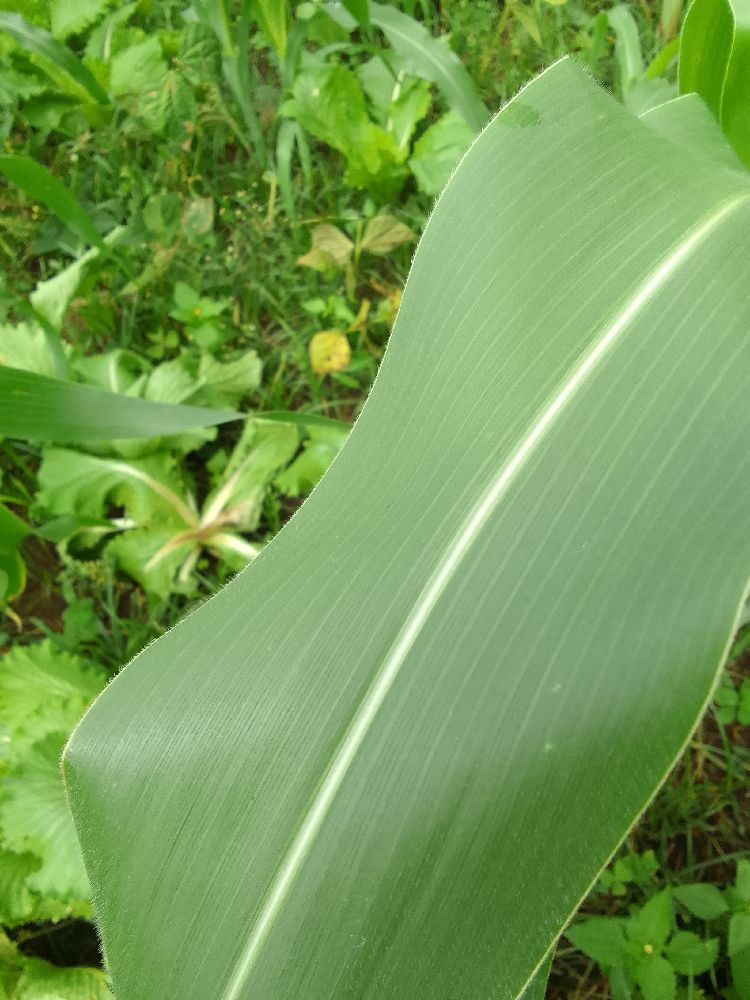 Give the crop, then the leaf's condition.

maize, healthy
